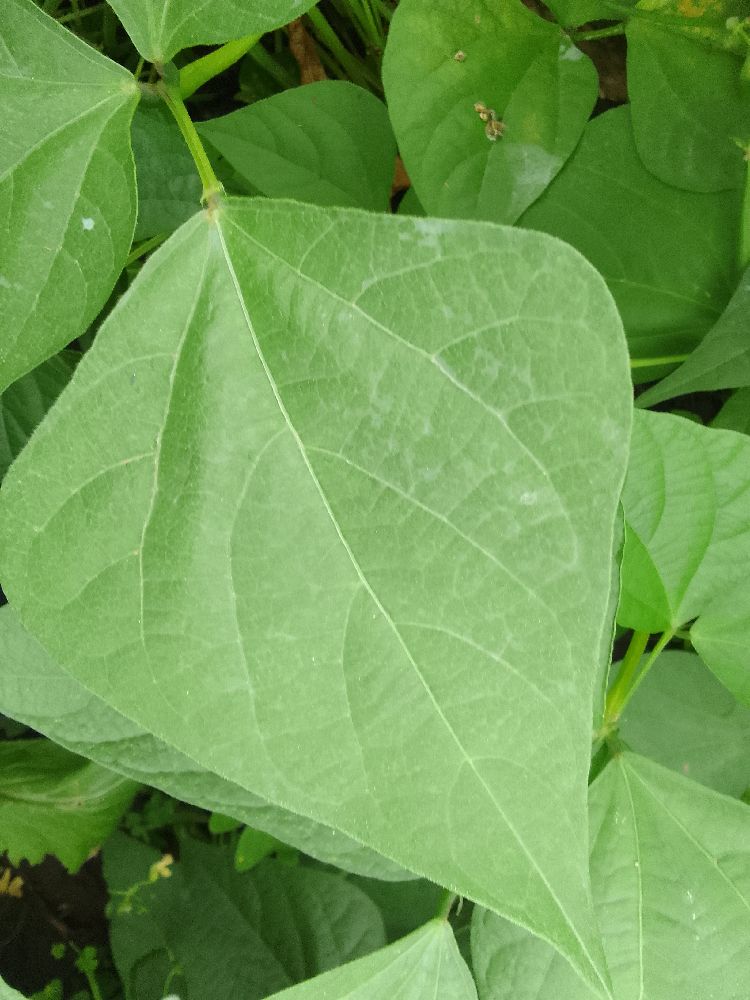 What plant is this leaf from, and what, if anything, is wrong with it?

common bean, healthy
